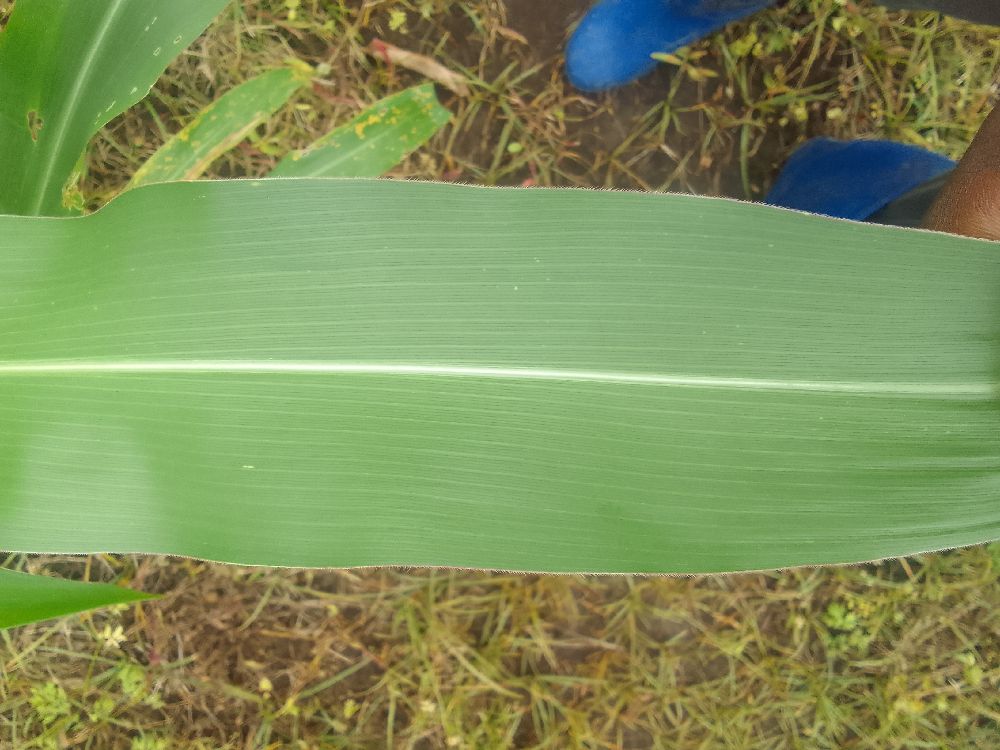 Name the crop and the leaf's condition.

maize, healthy
